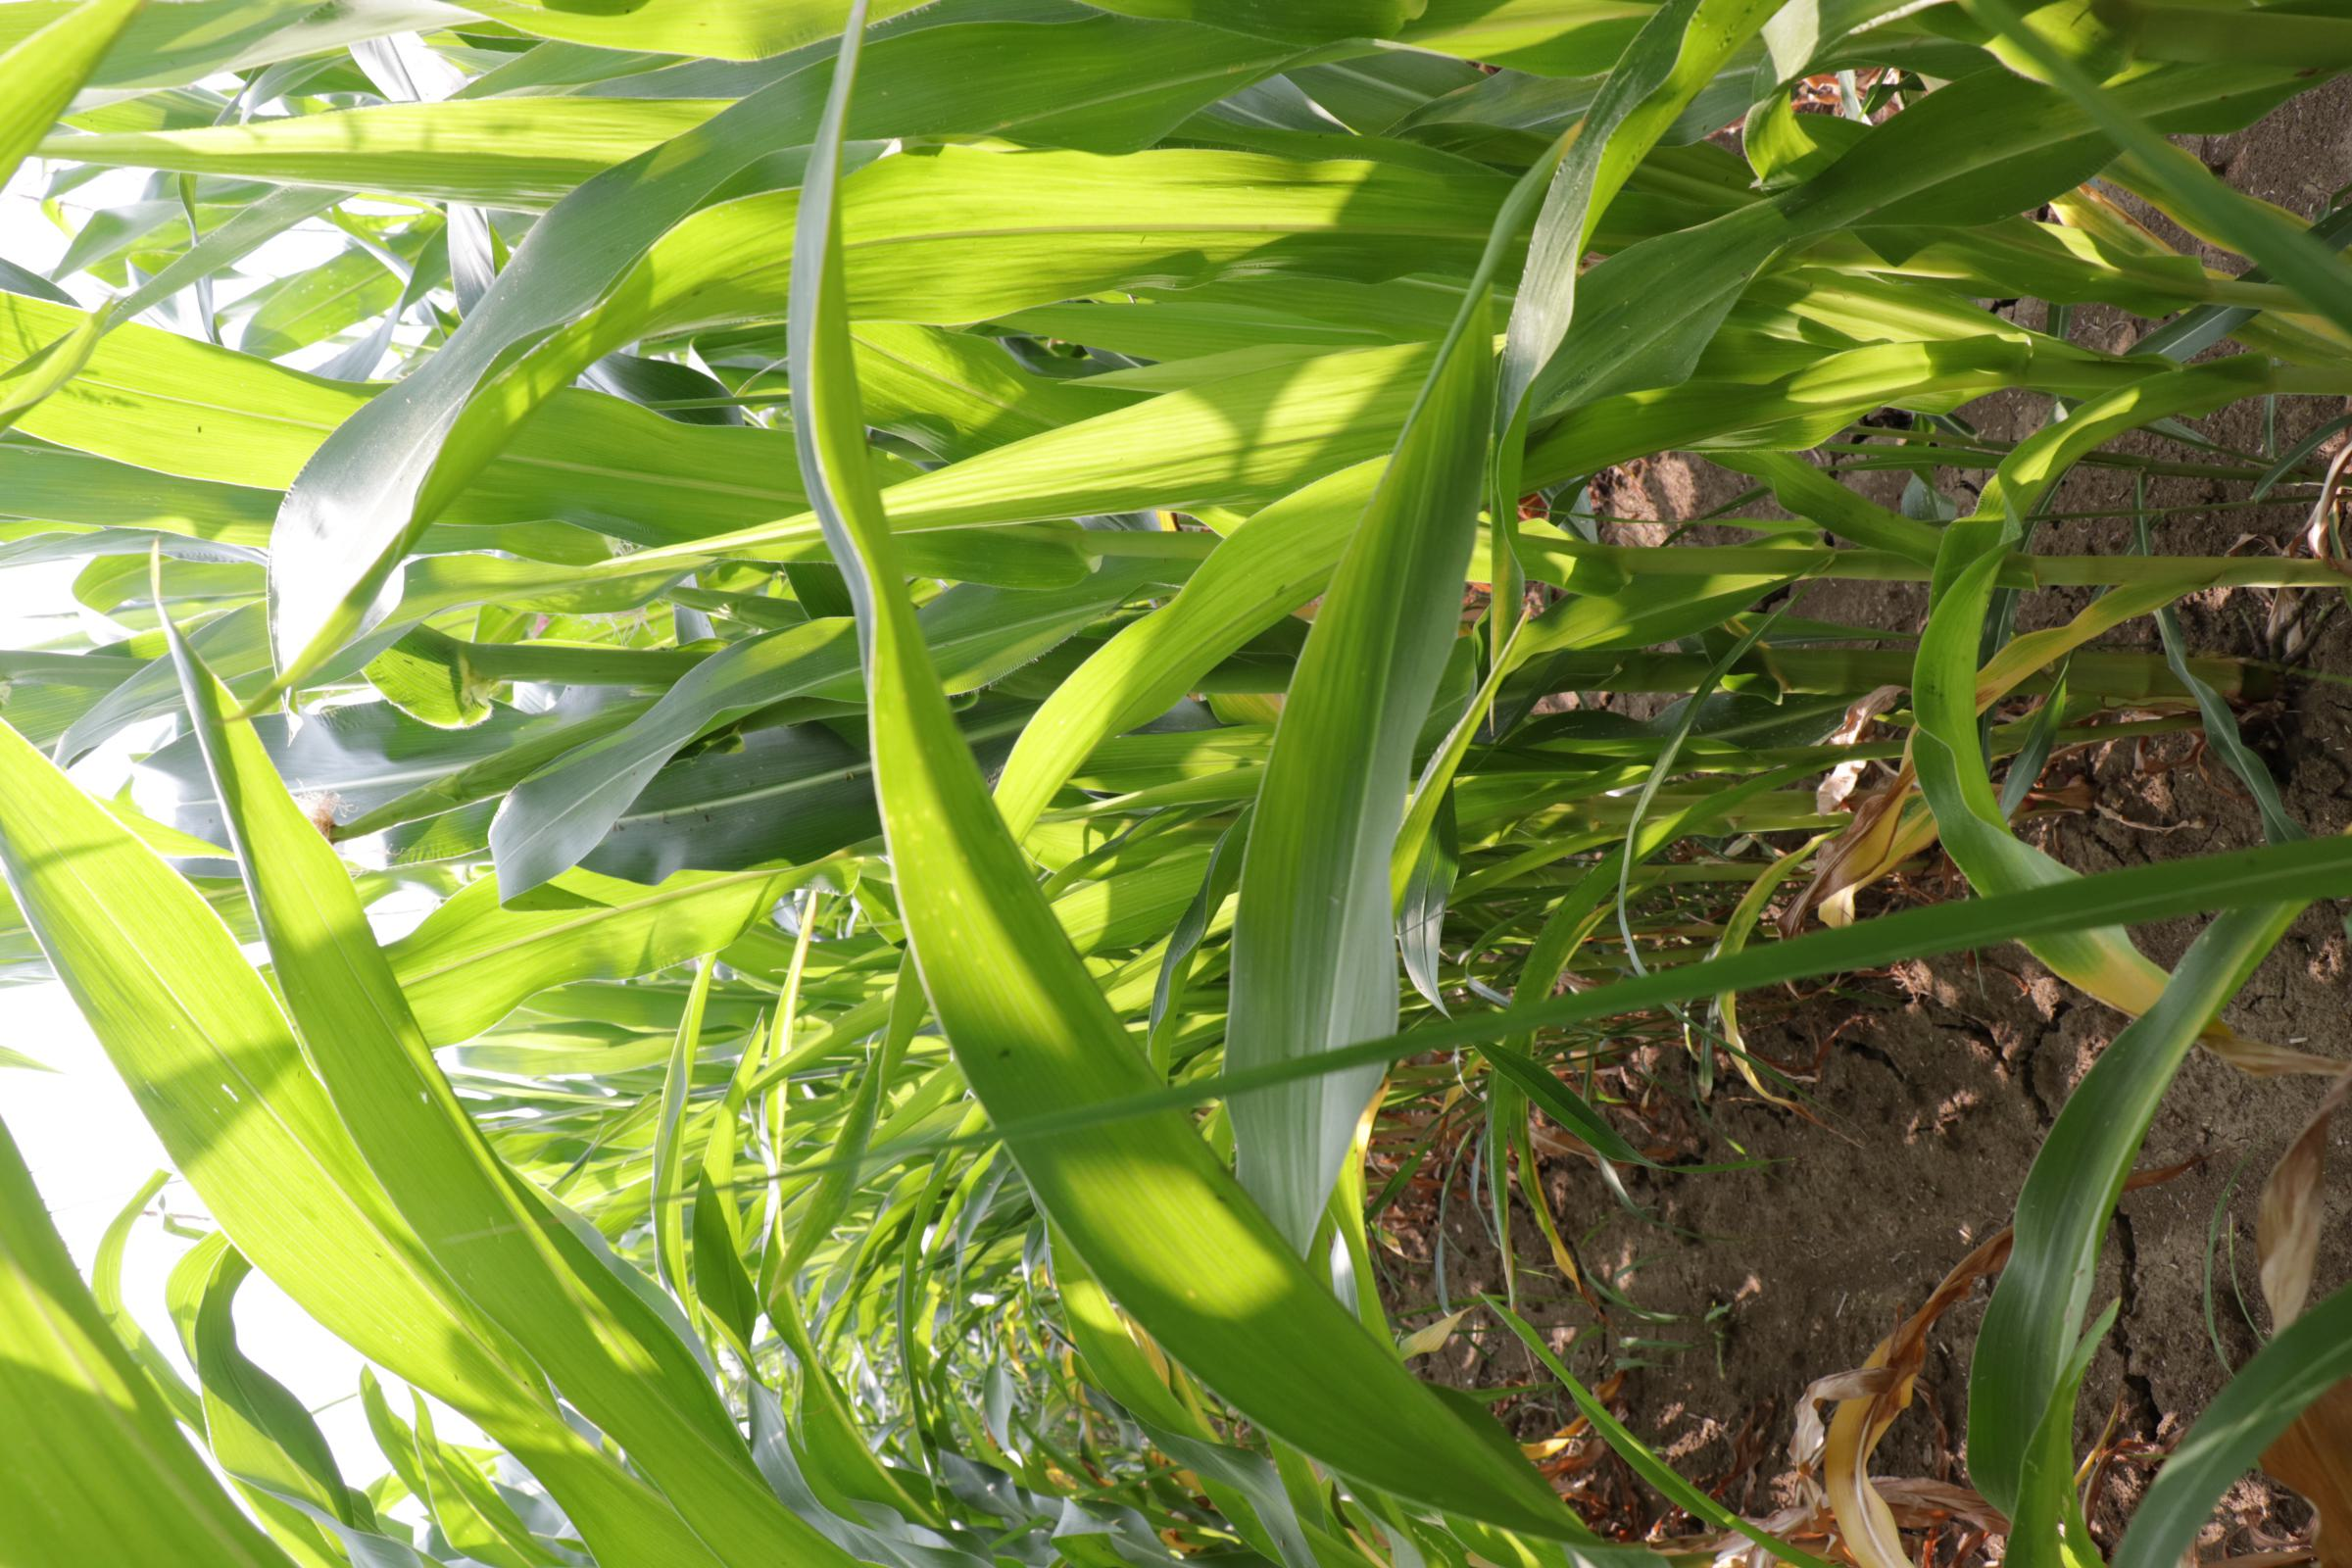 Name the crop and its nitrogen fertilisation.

maize, full nitrogen fertilisation
